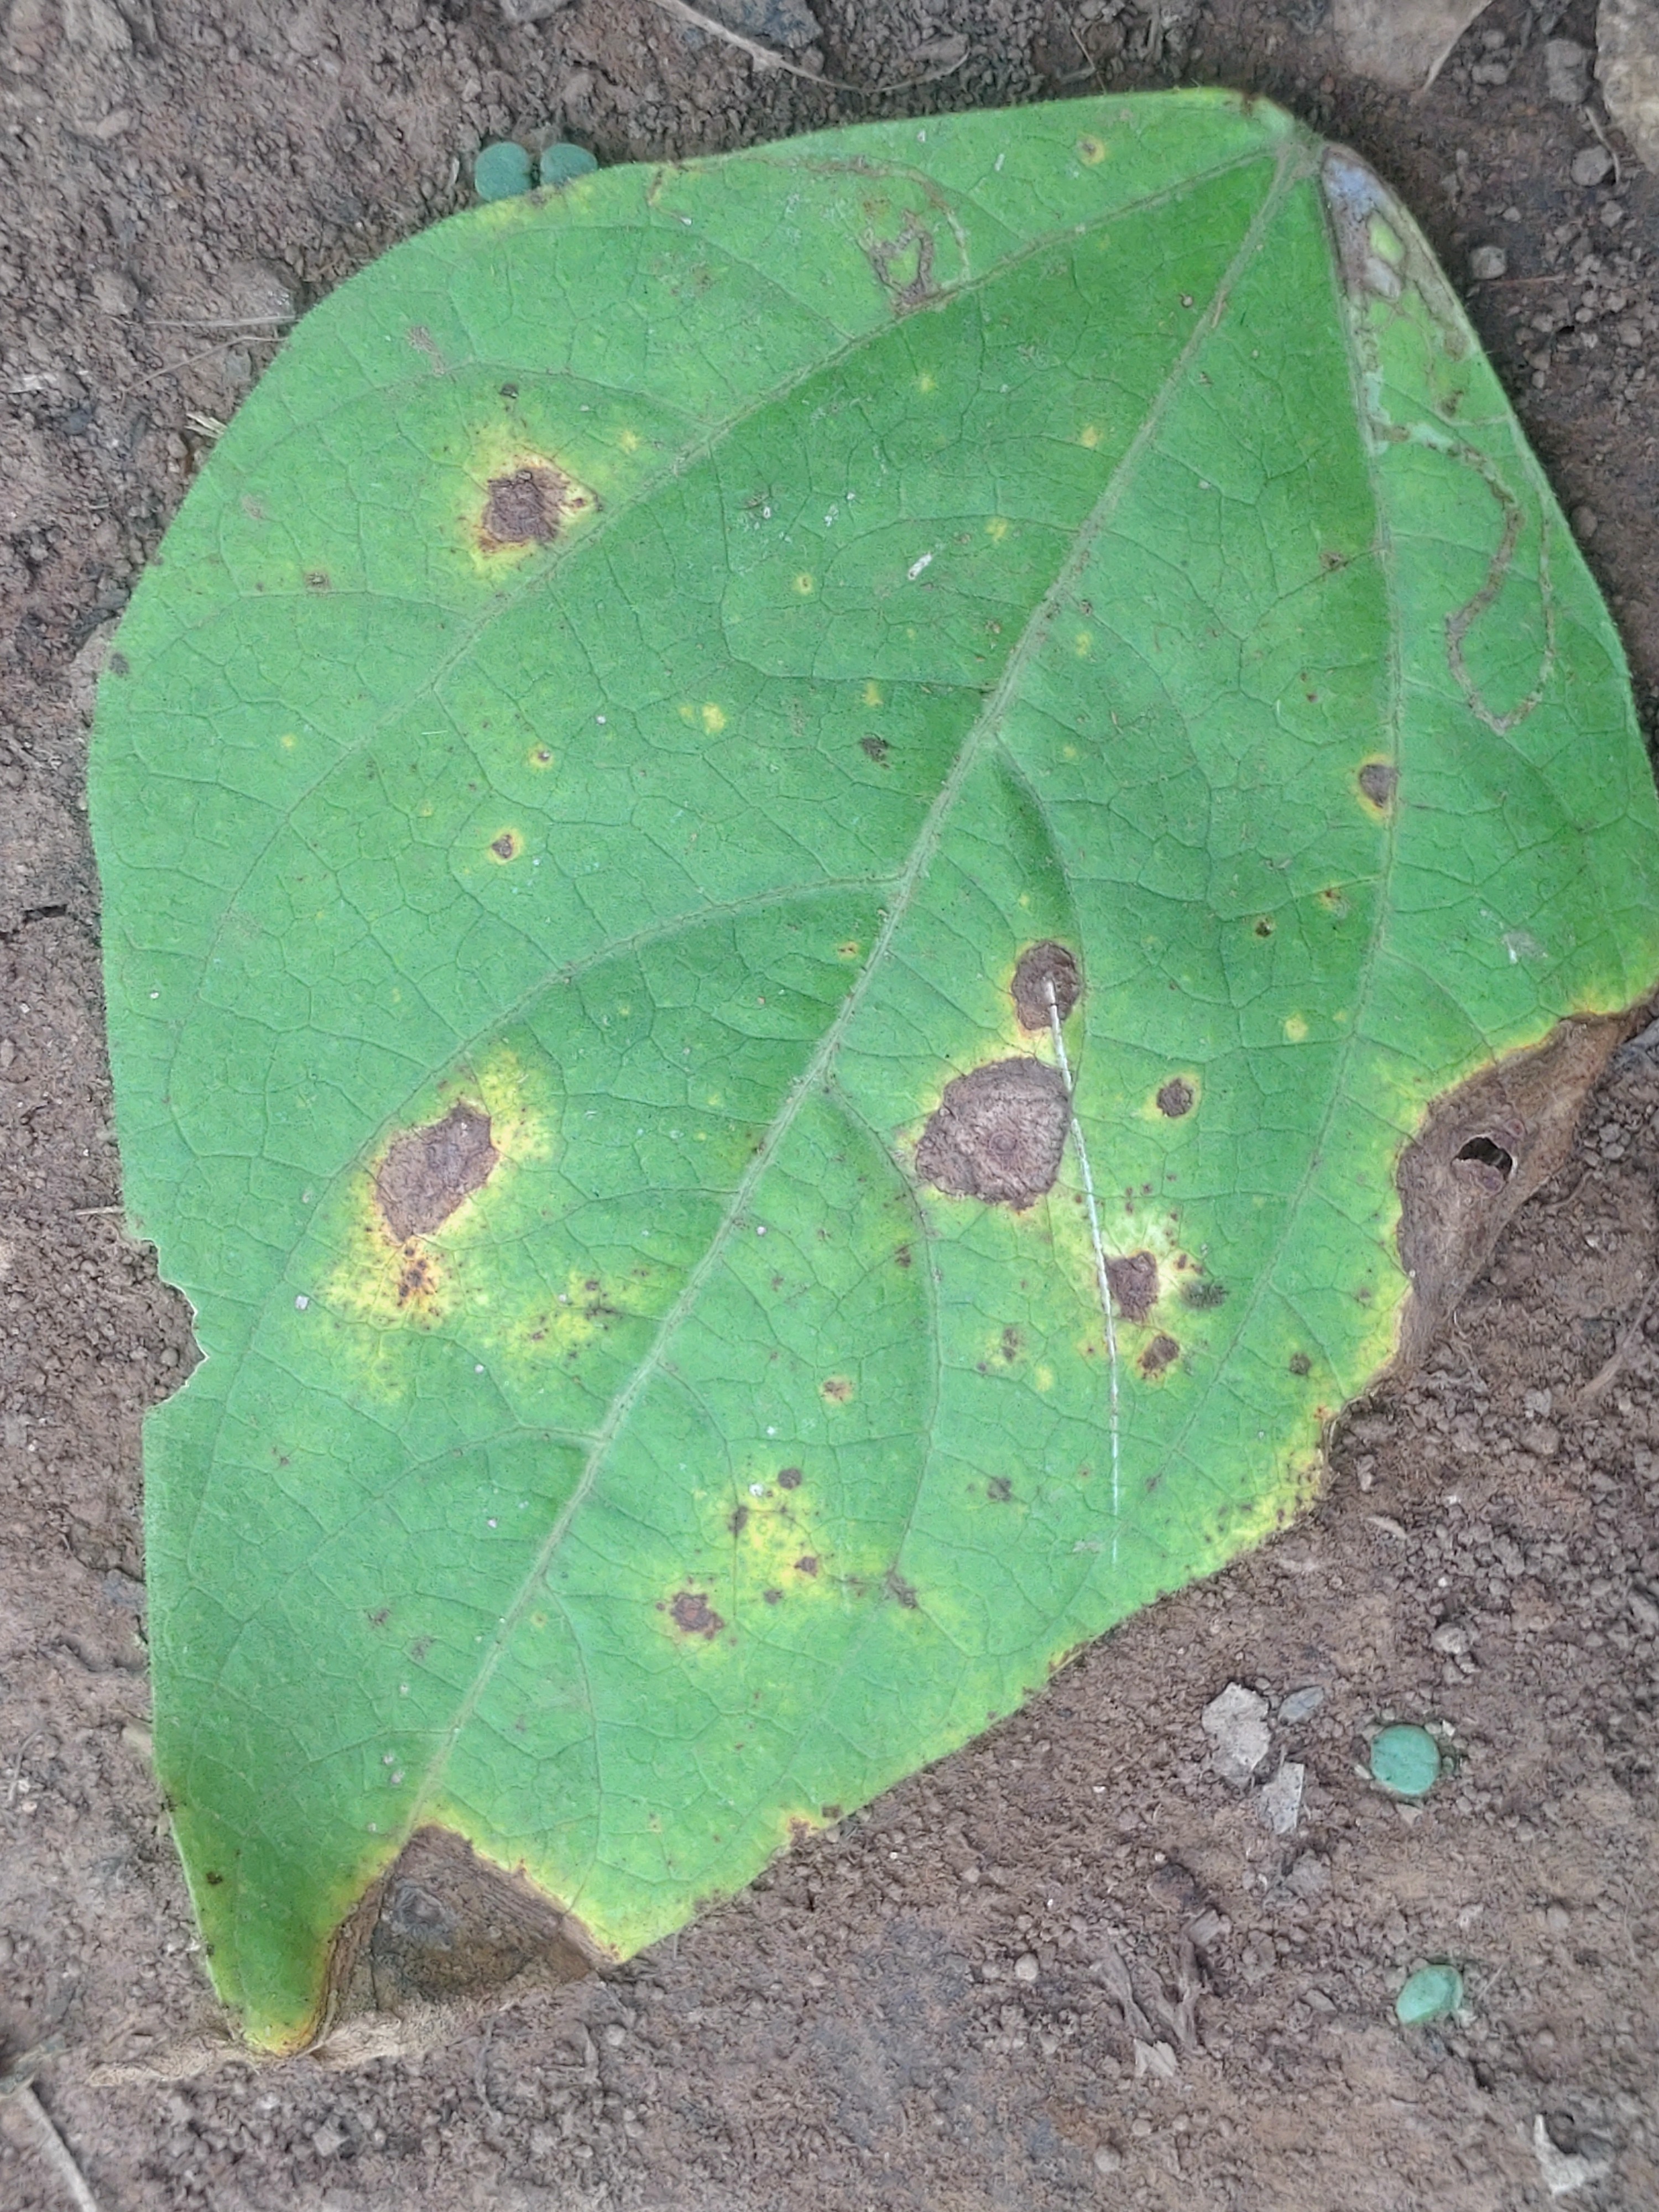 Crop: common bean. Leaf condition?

rust
